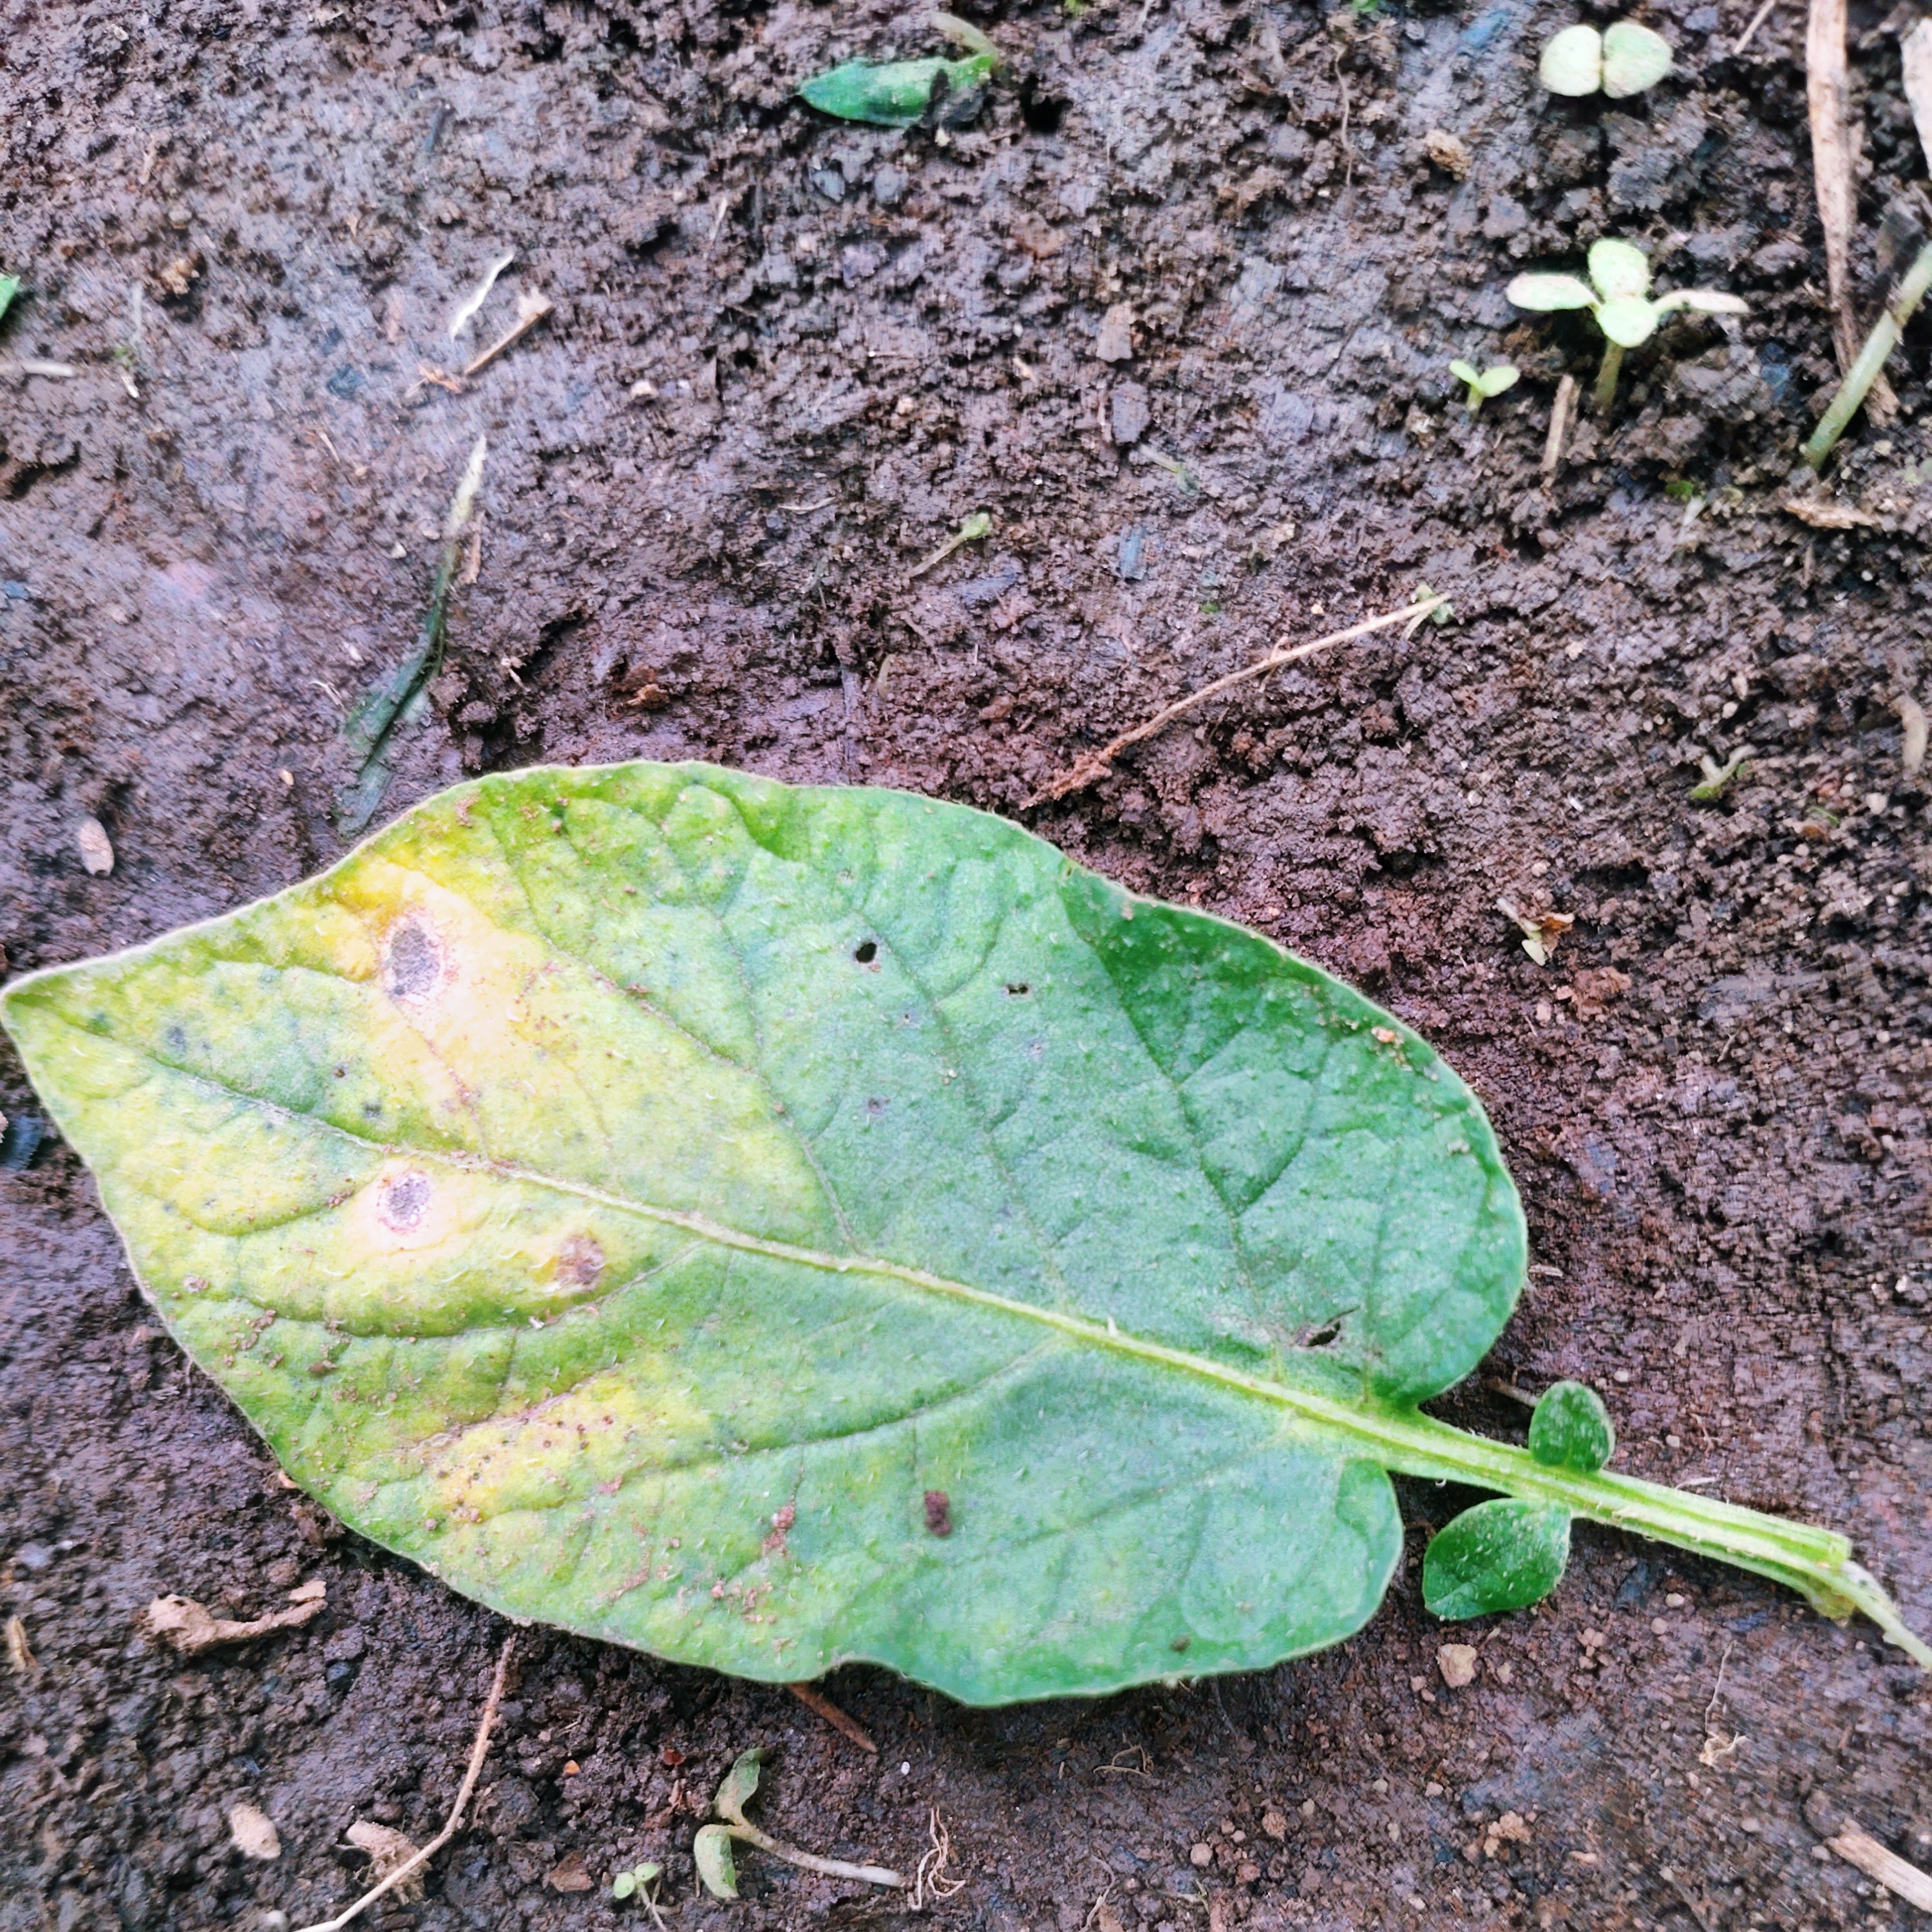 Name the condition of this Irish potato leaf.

late blight
